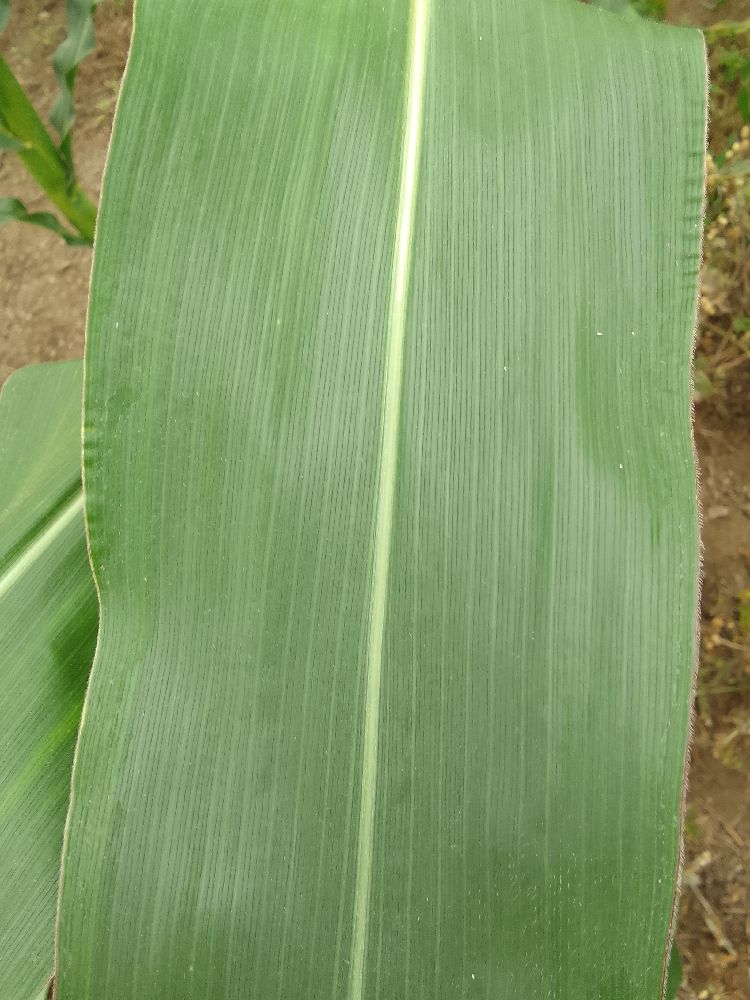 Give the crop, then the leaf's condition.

maize, healthy
